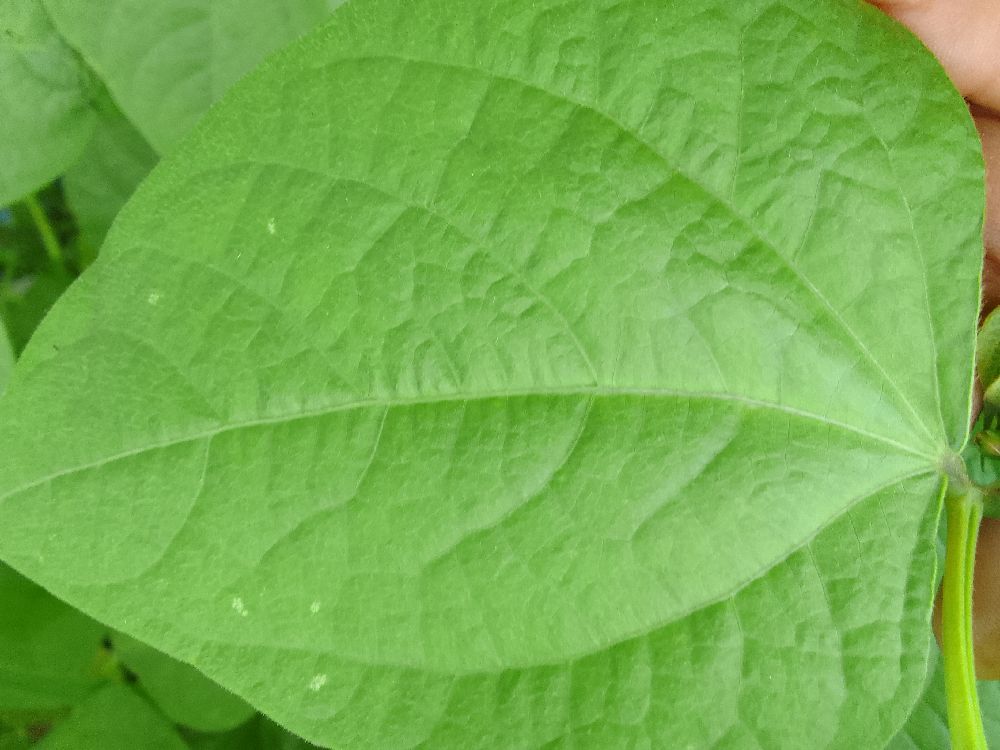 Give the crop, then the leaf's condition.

common bean, healthy
